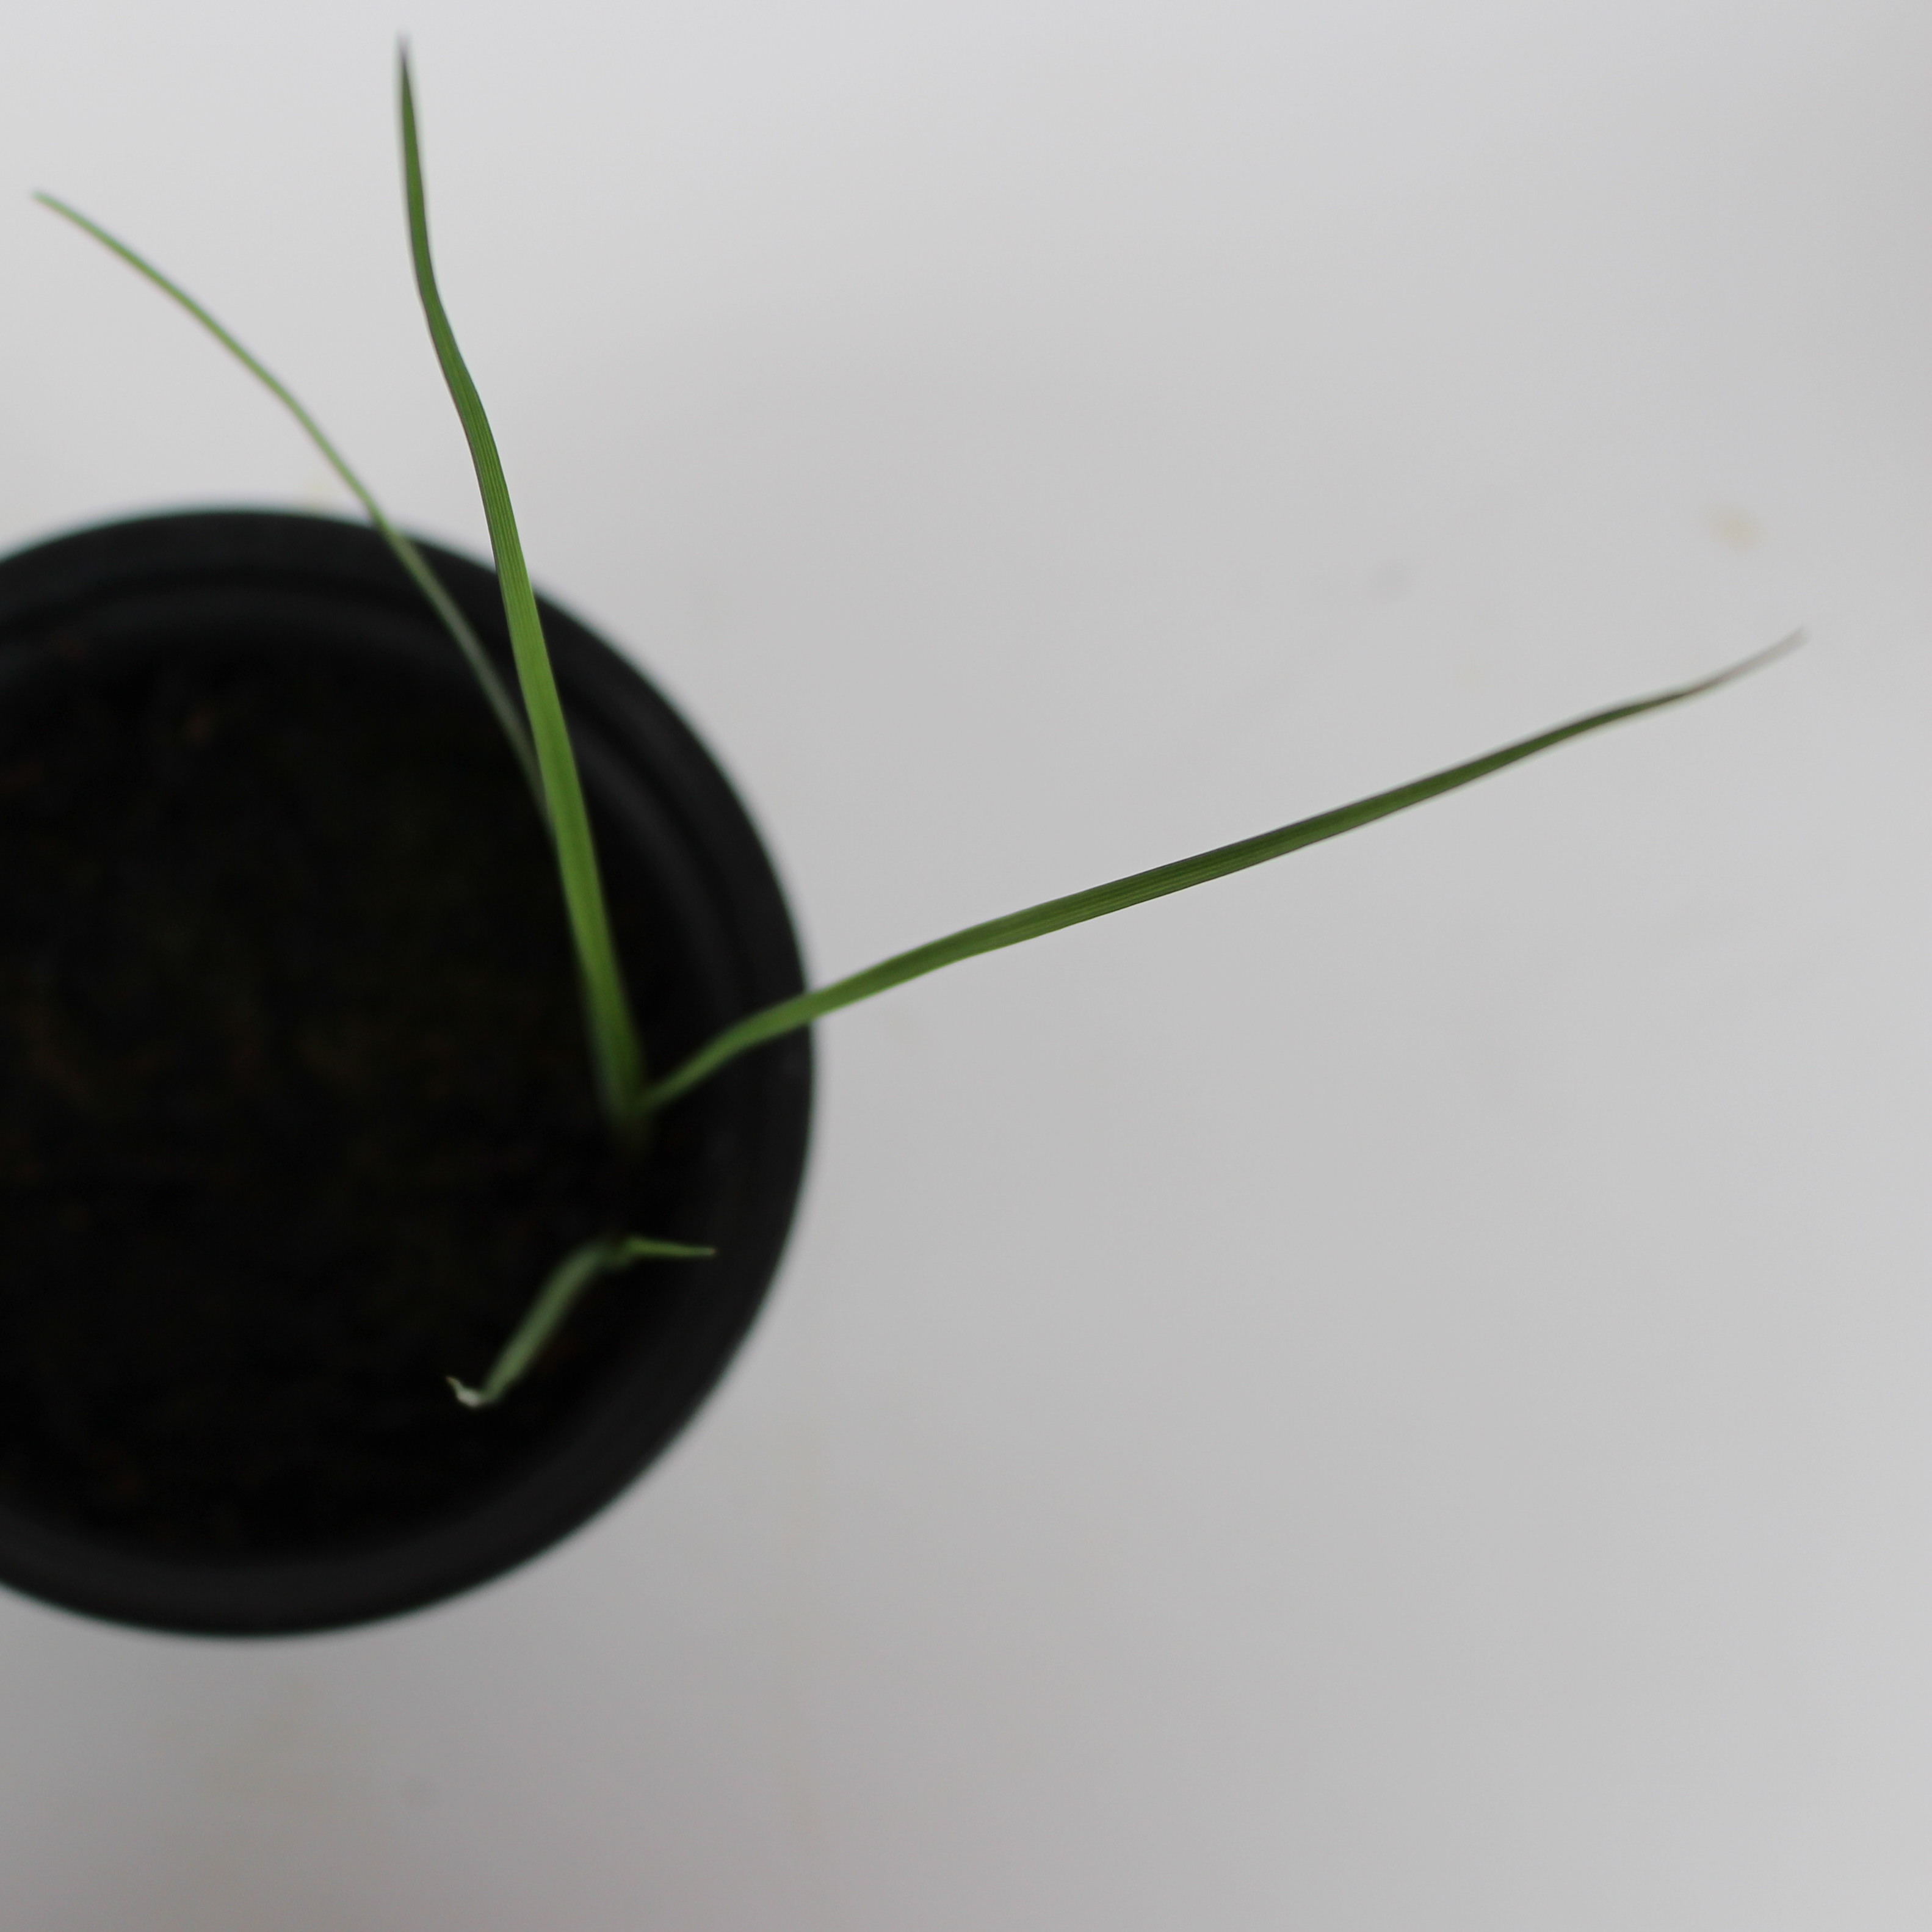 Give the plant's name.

Lolium multiflorum
